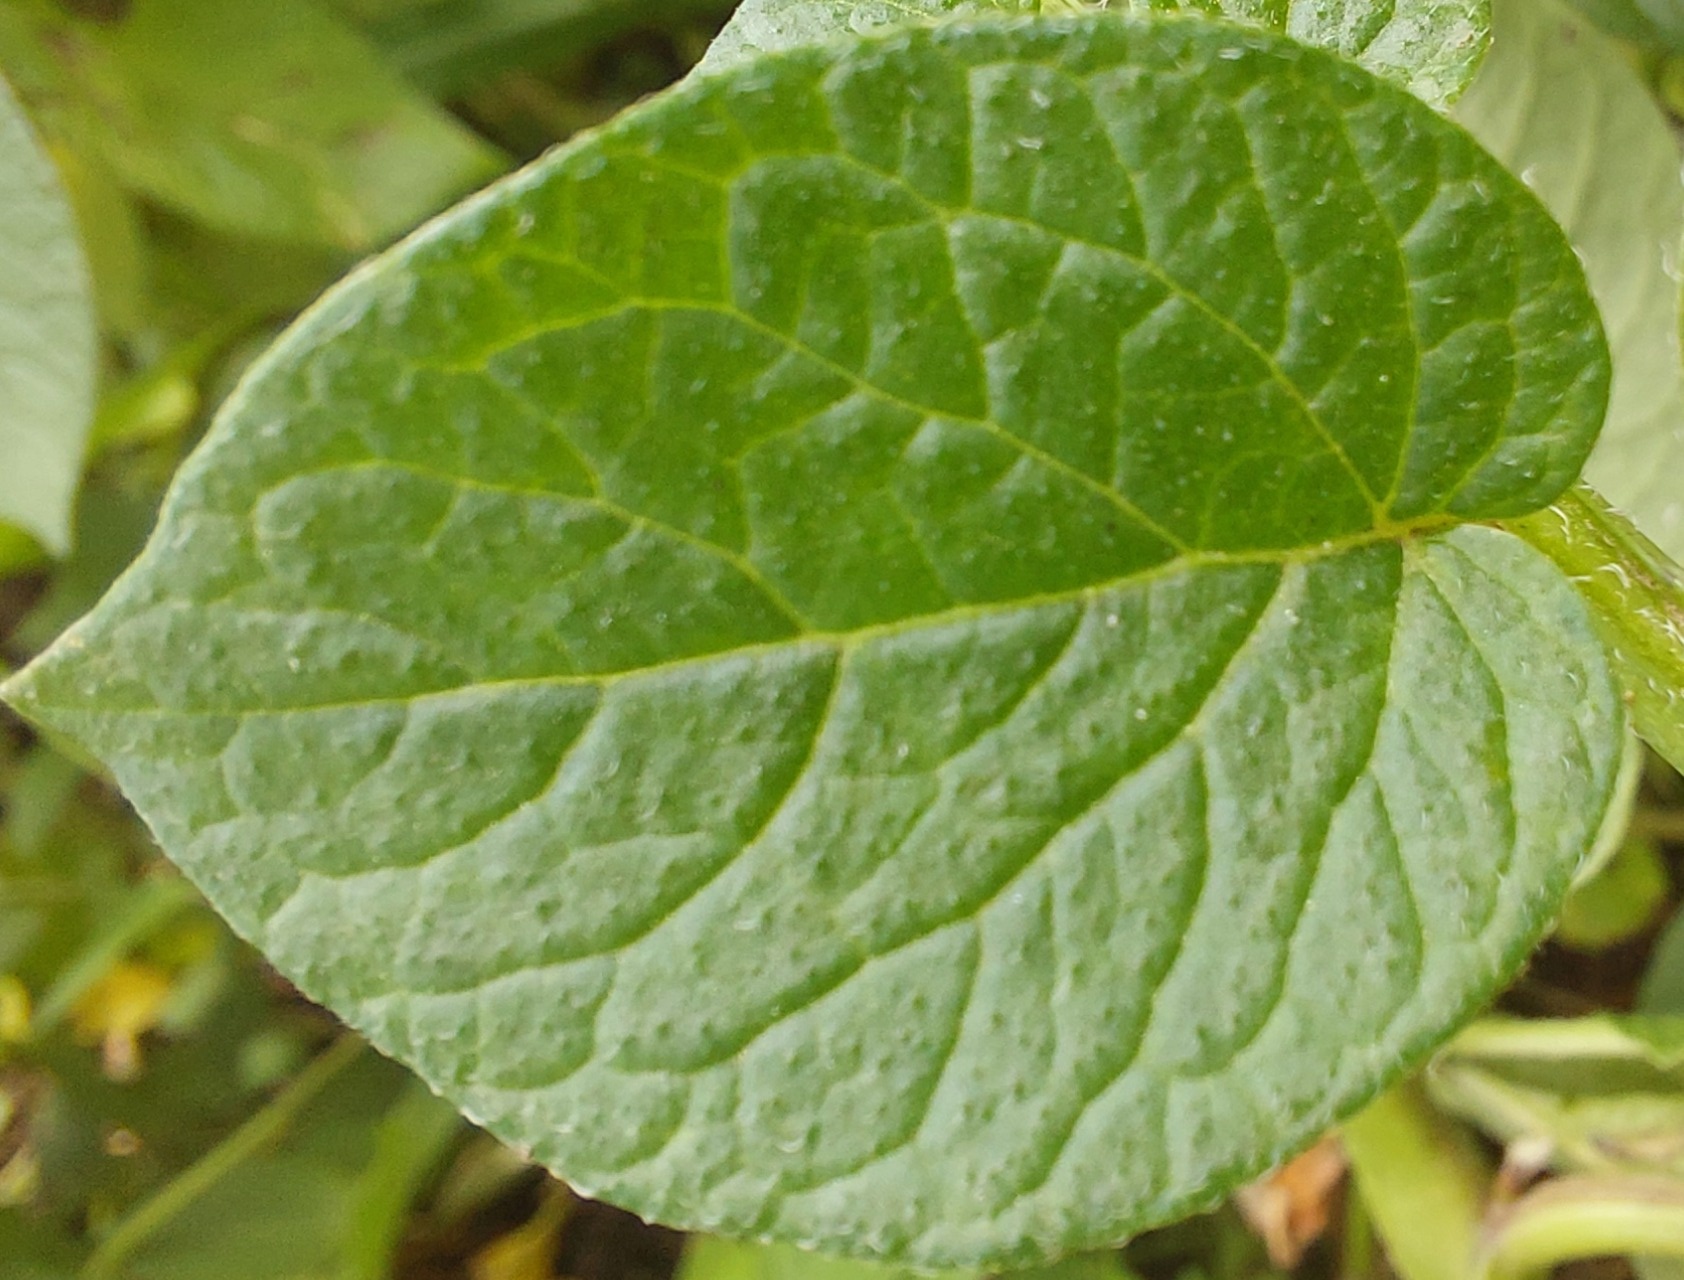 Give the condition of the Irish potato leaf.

healthy
